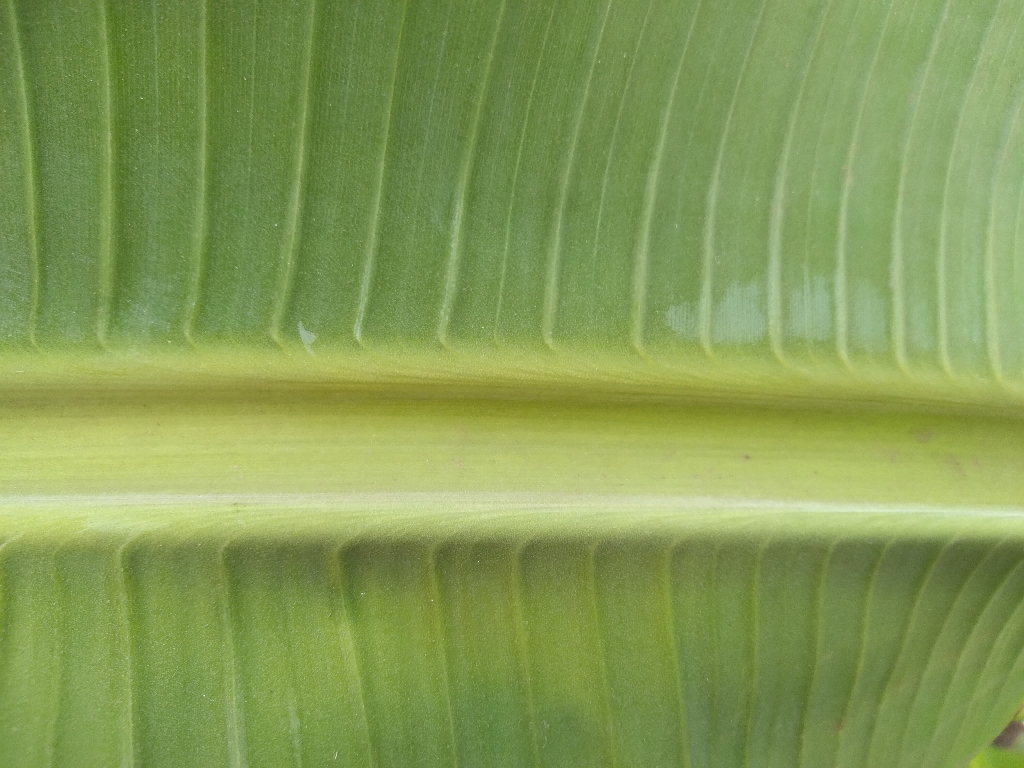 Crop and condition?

banana, healthy
